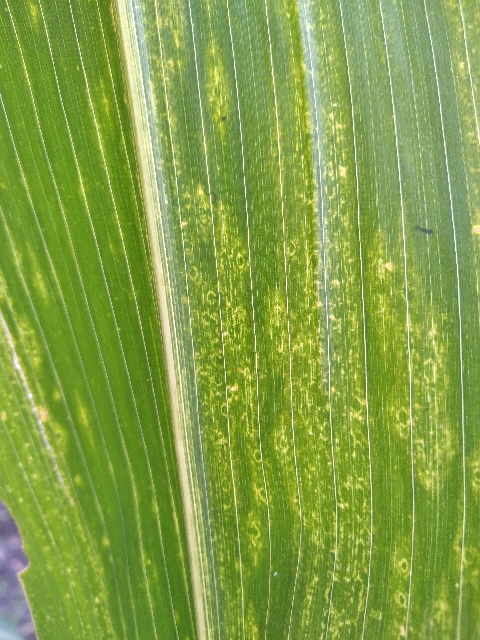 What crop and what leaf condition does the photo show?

maize, maize lethal necrosis
